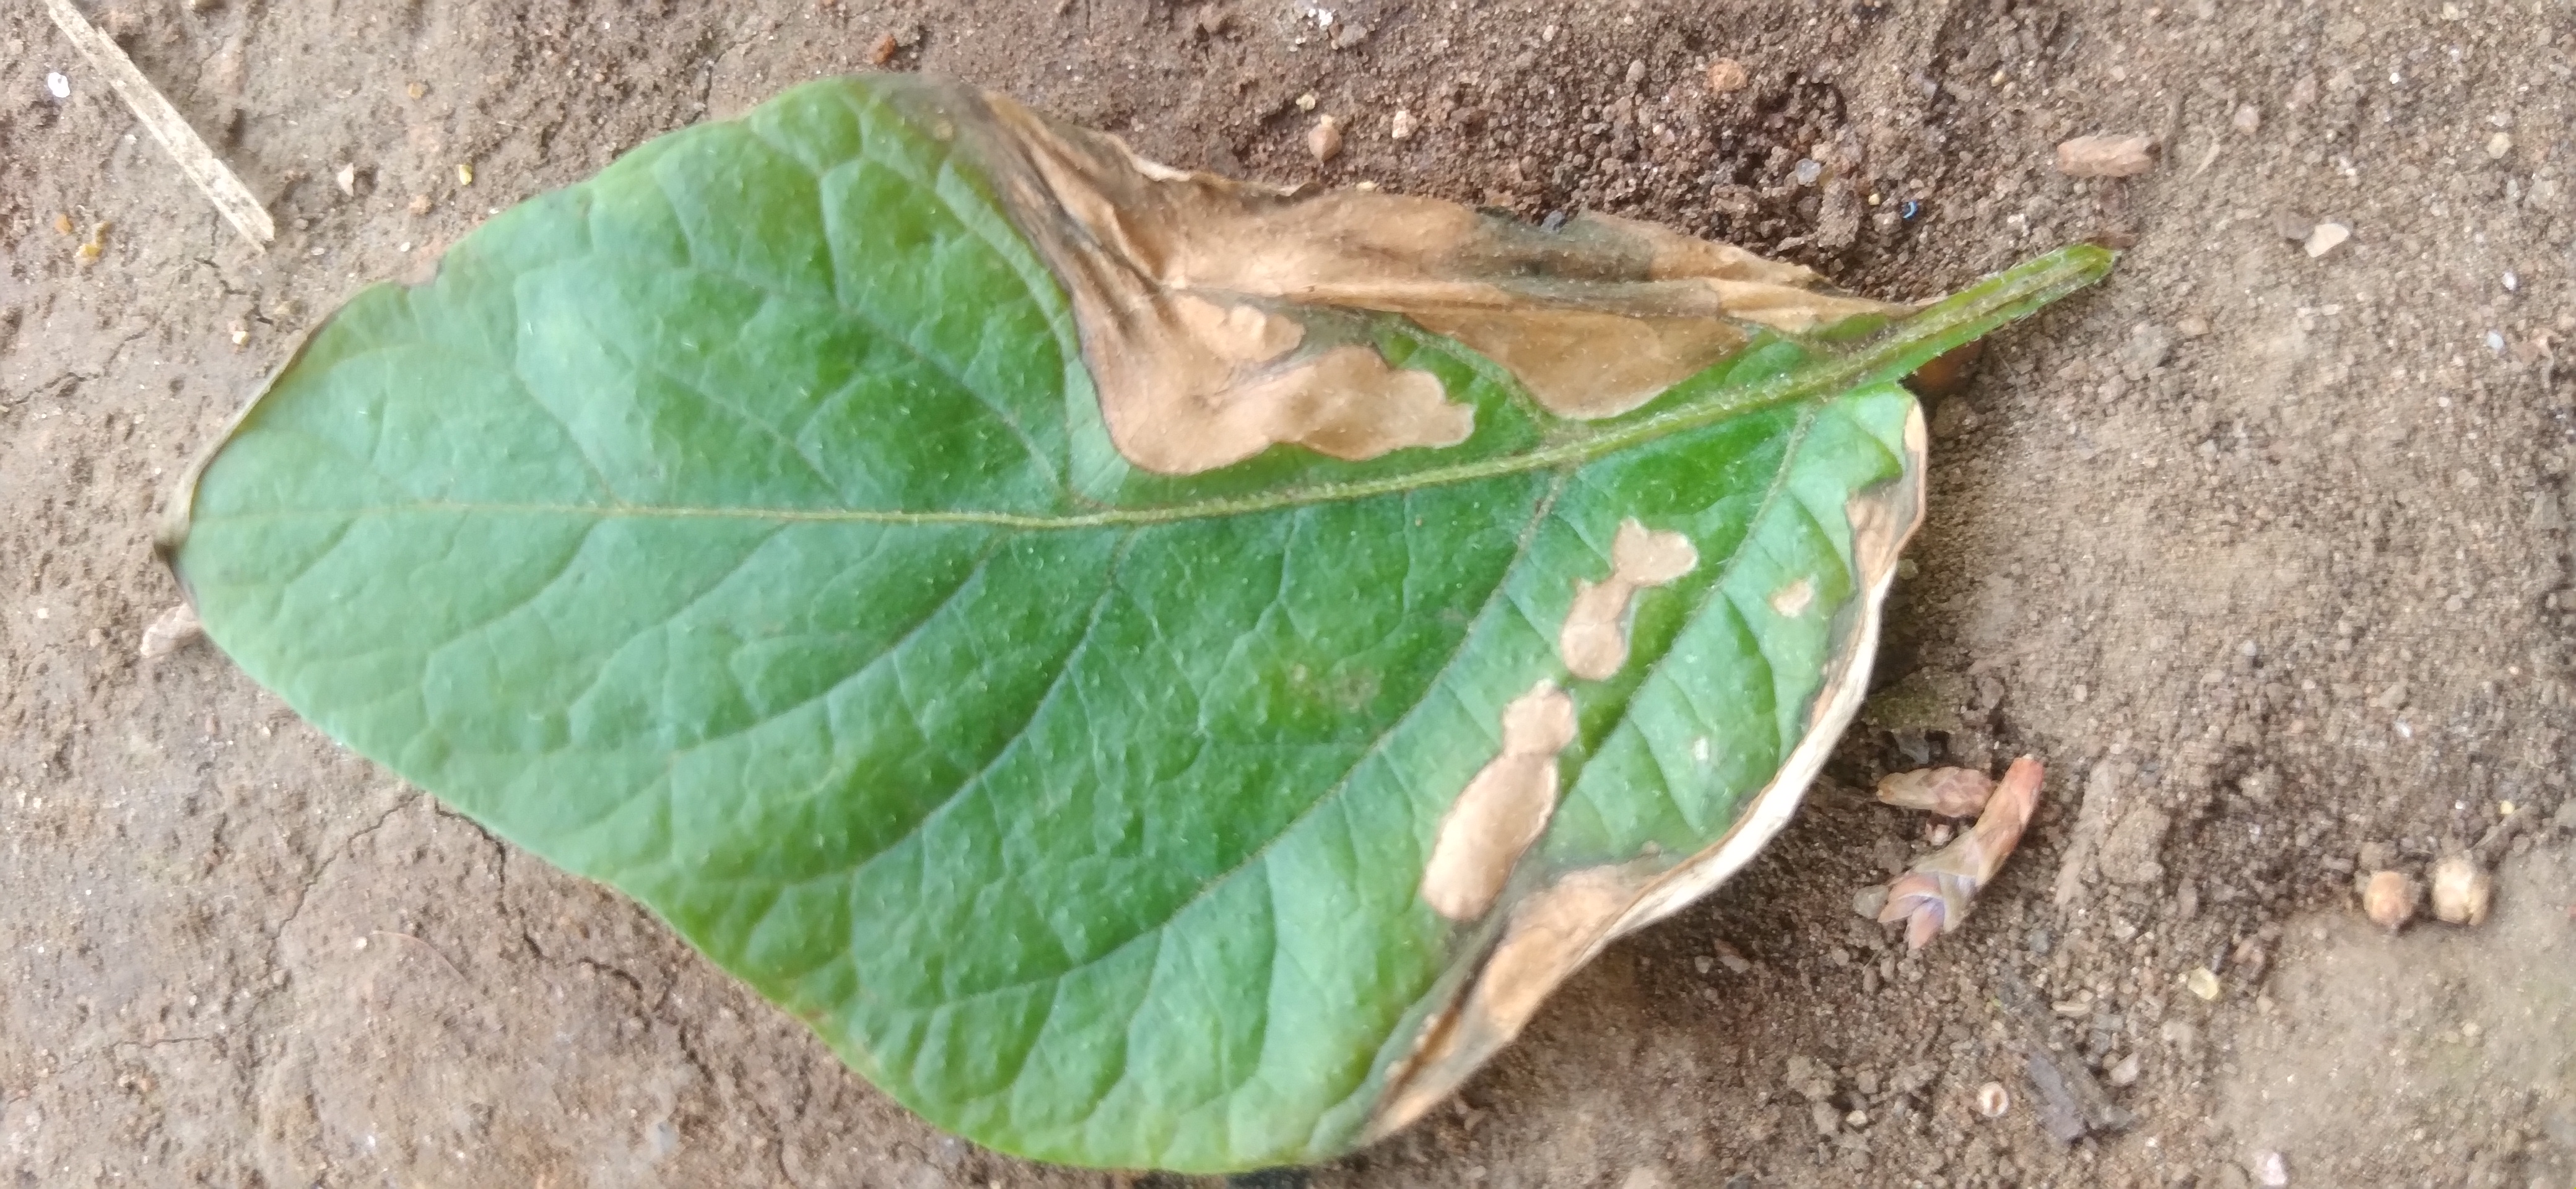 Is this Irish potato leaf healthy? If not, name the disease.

early blight
